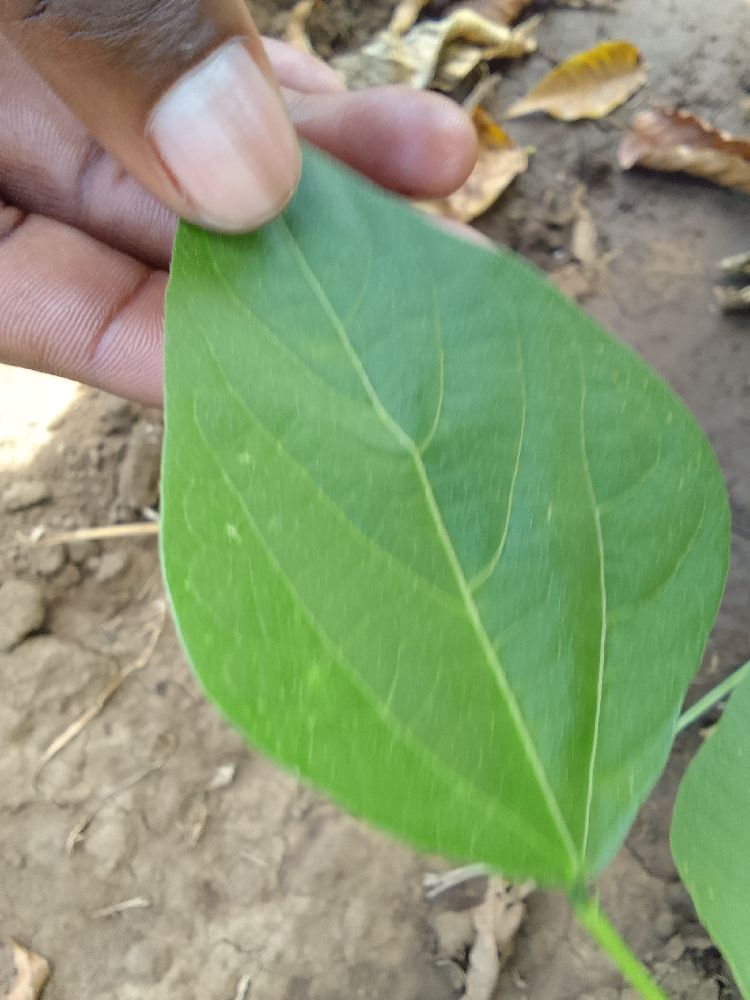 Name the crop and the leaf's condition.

common bean, healthy
